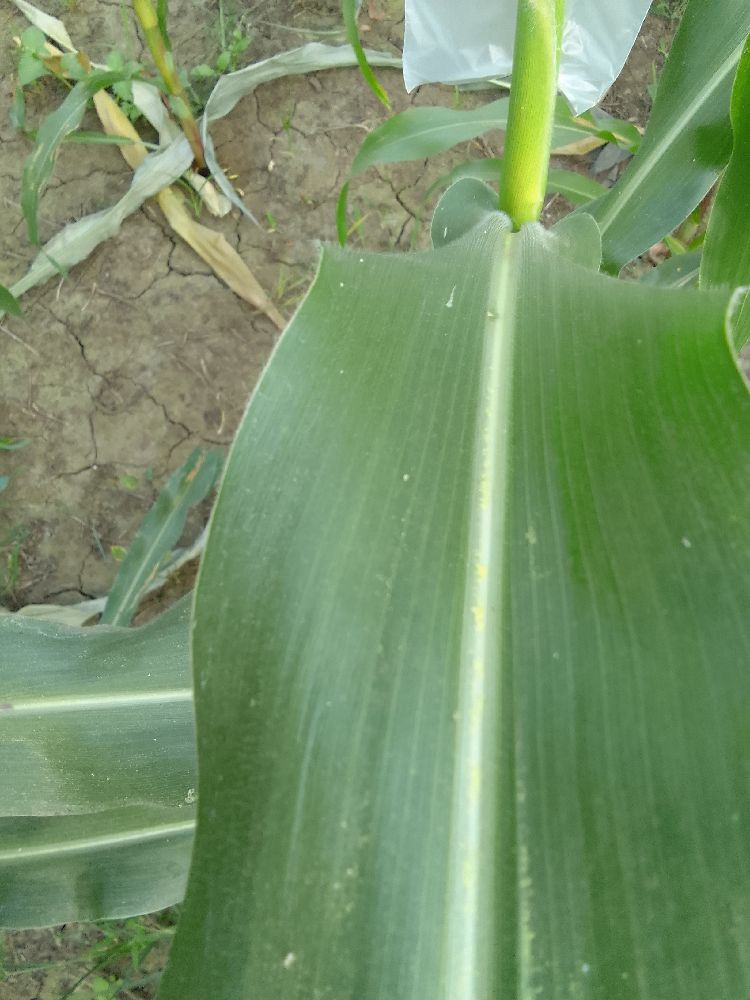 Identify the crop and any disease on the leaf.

maize, healthy
